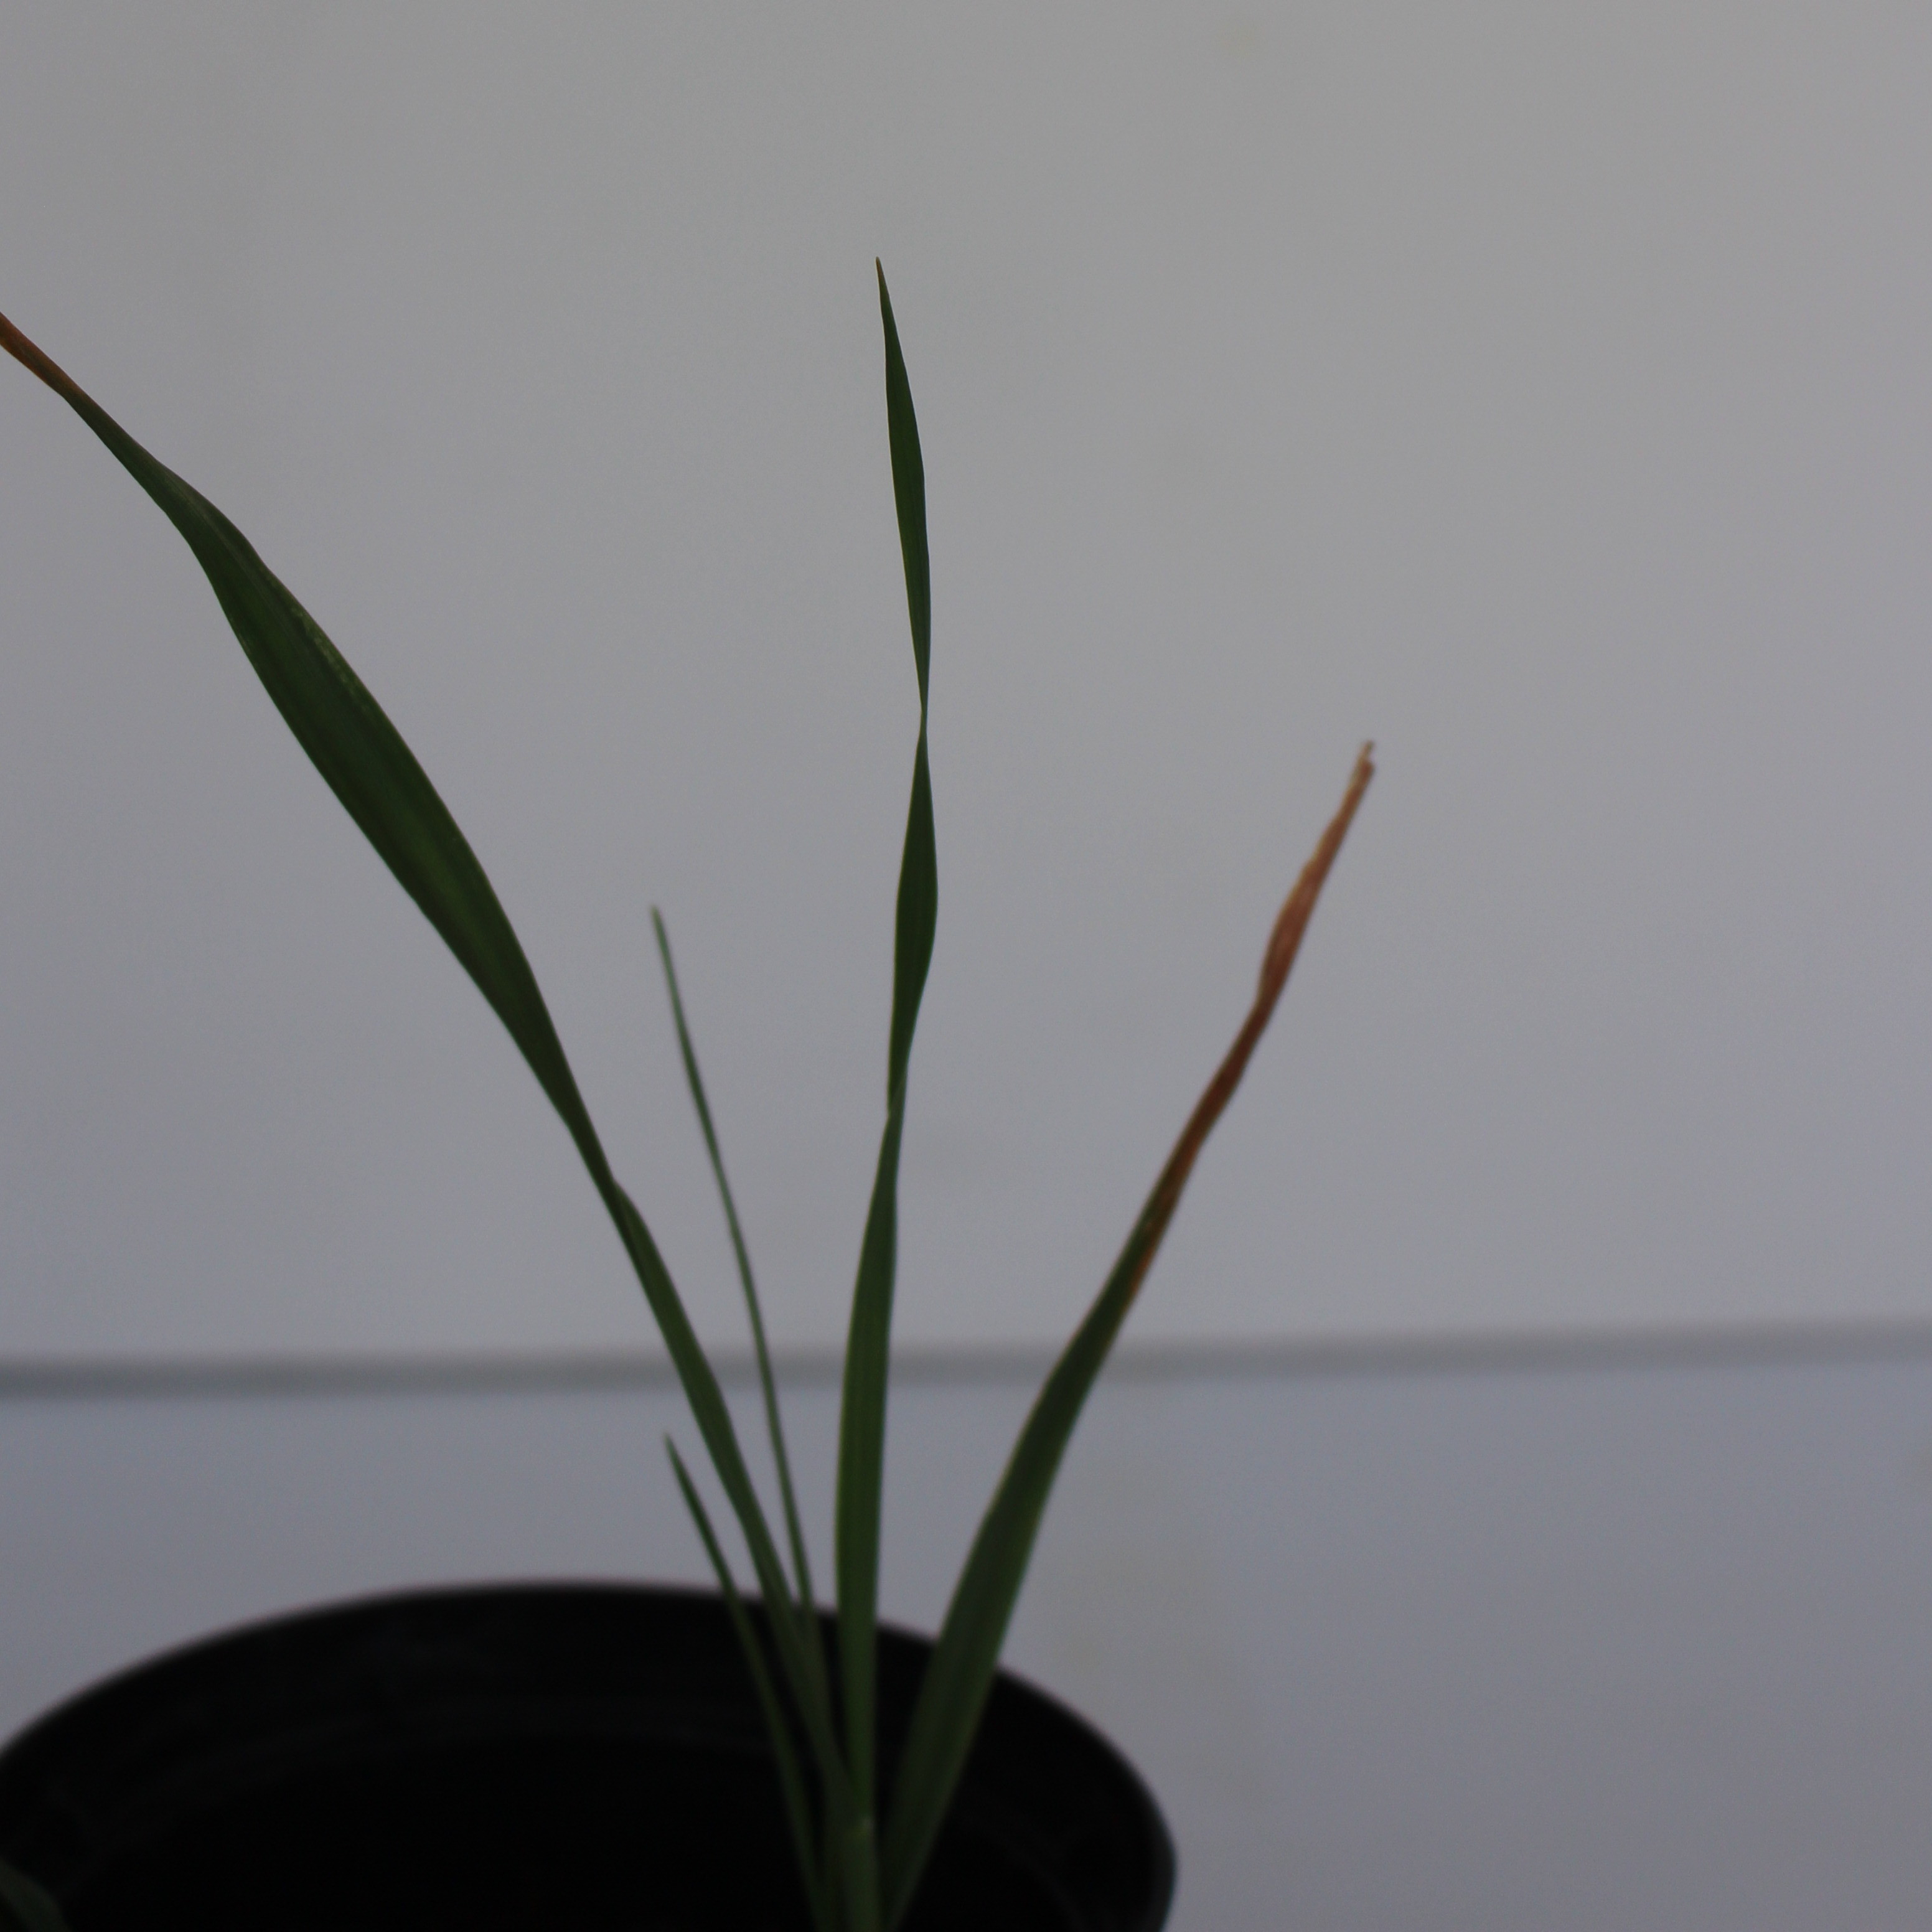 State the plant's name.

Avena sterilis
